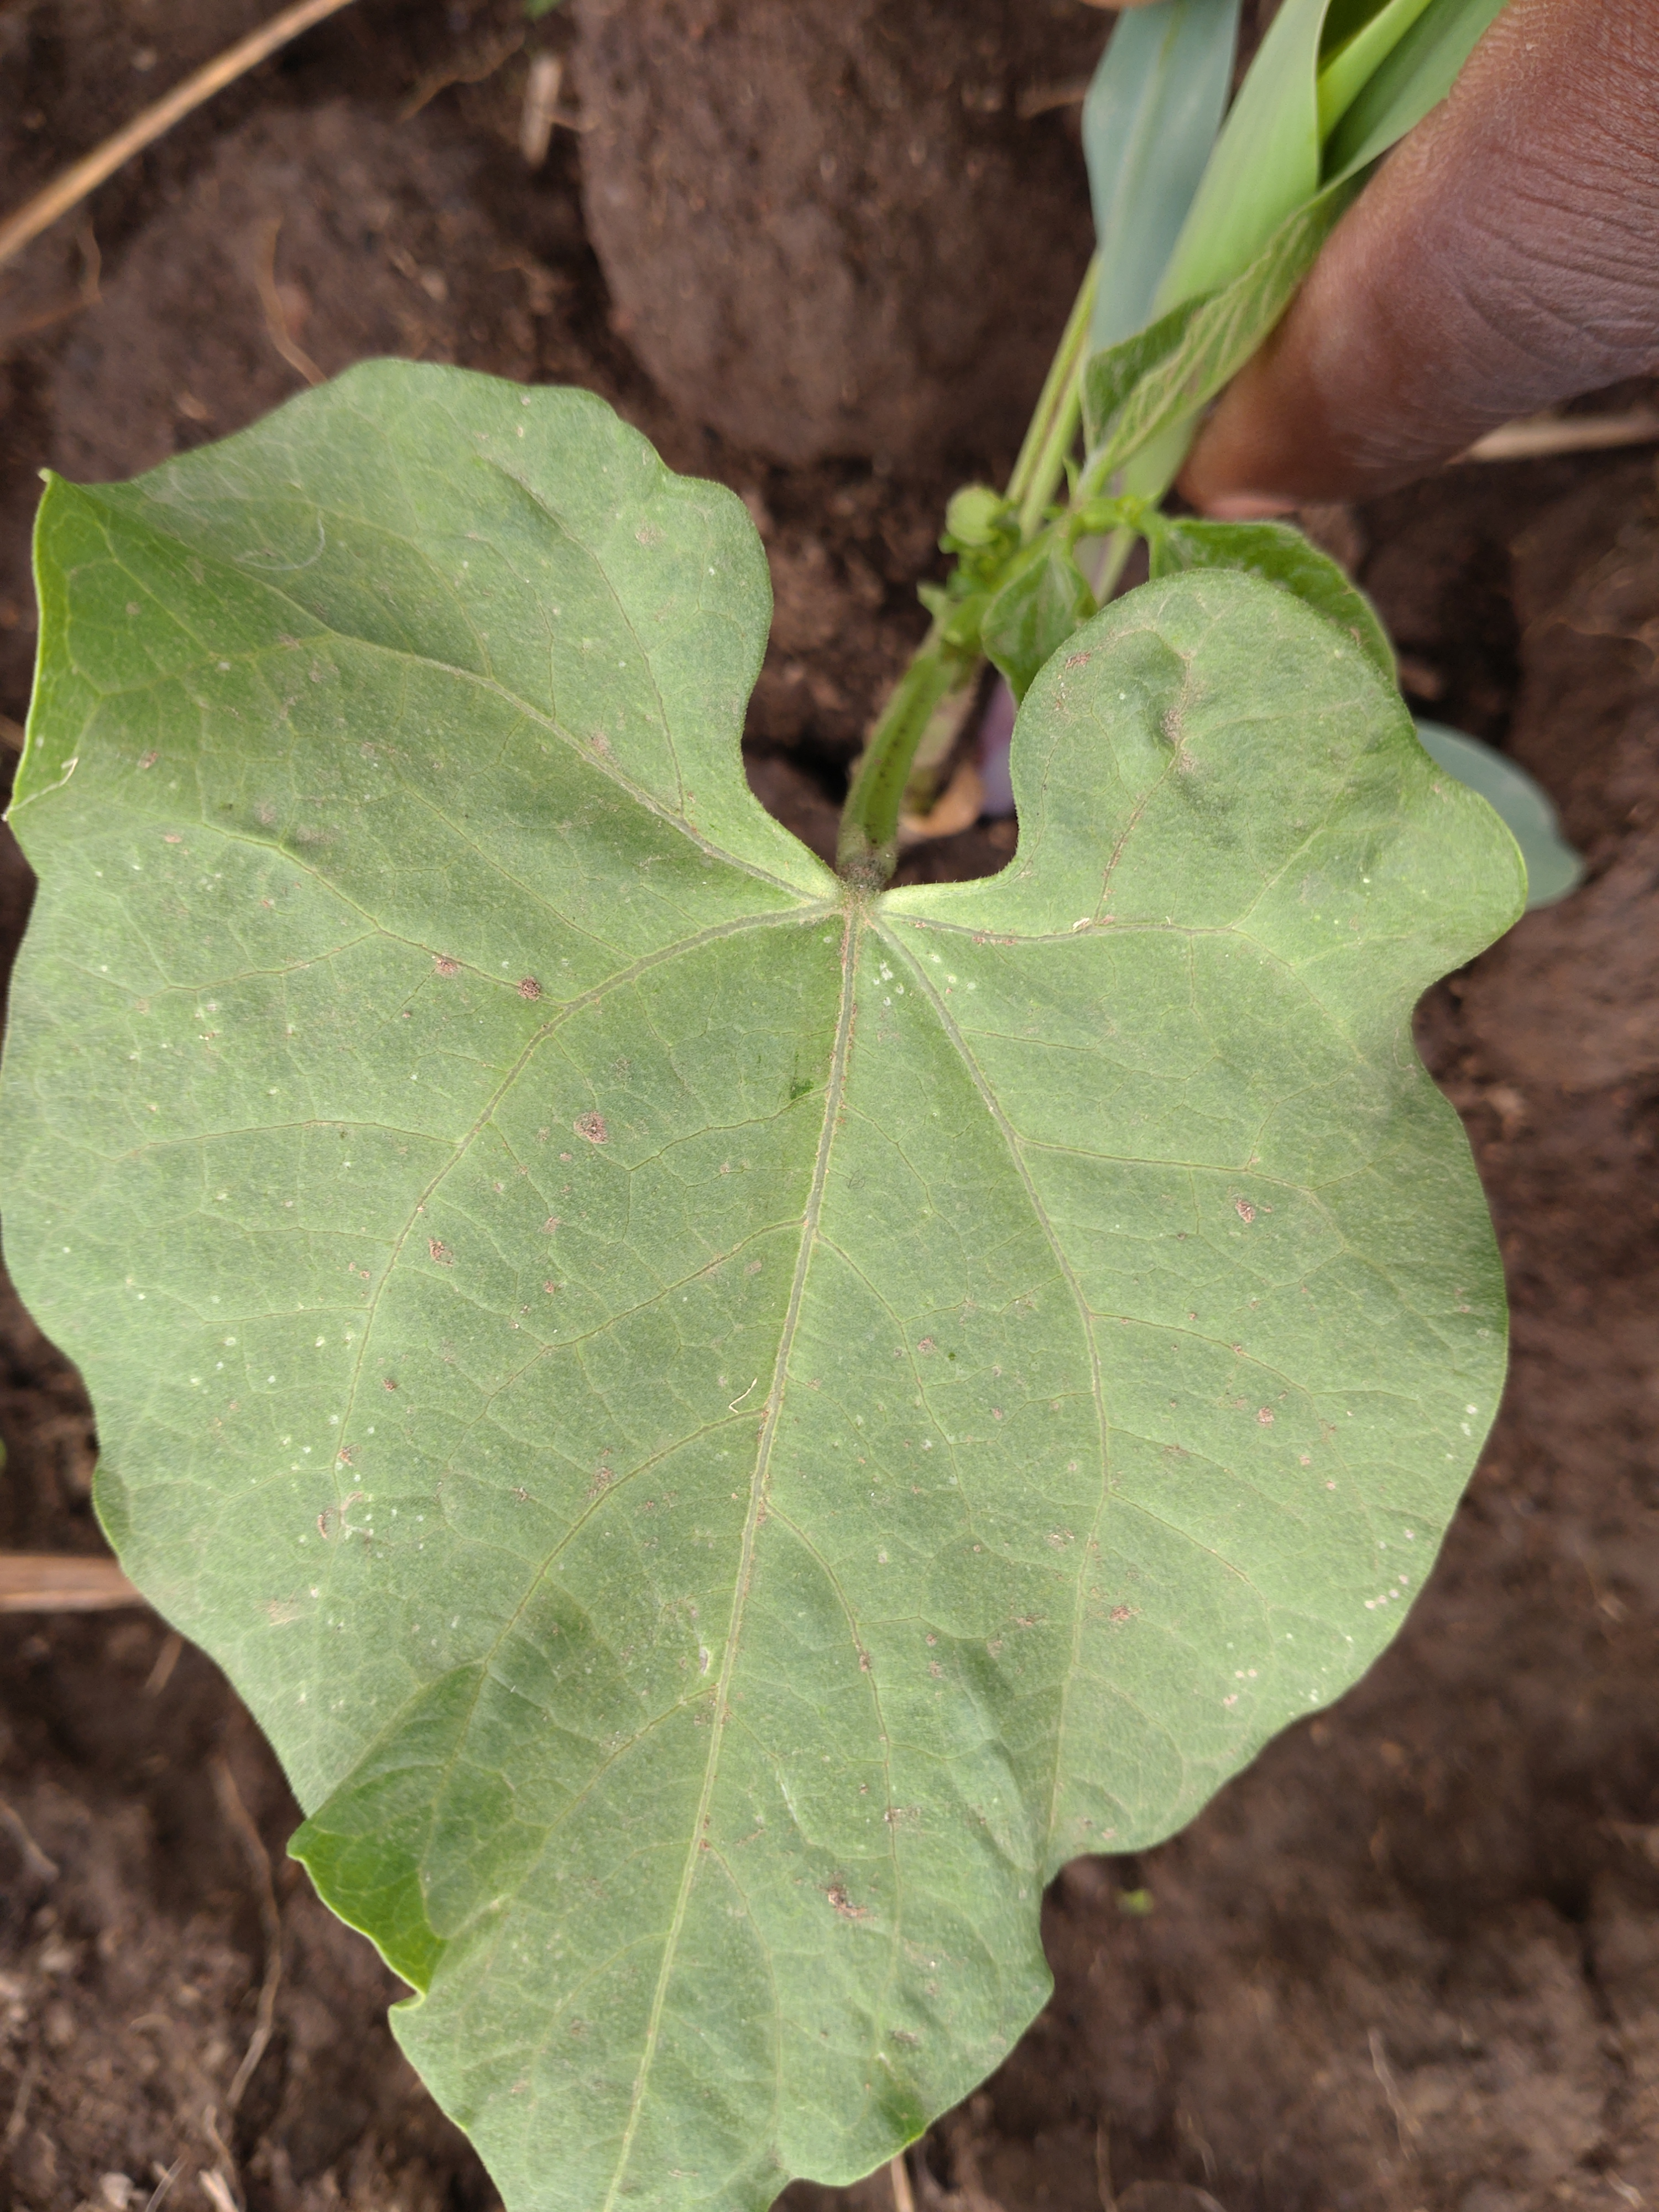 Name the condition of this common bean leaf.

healthy
